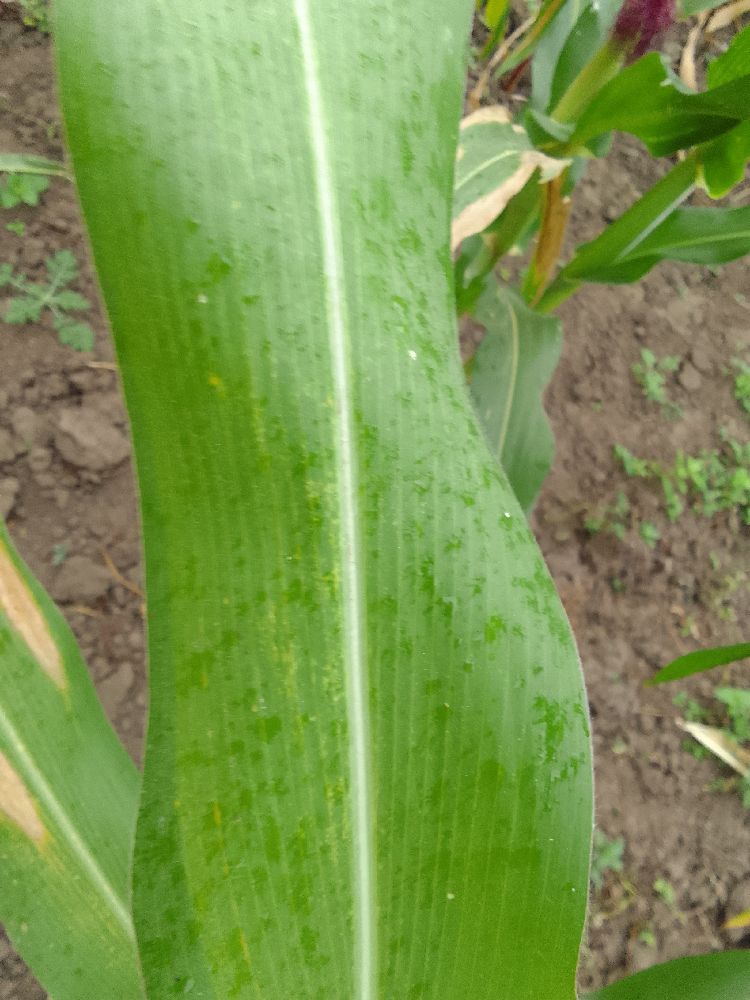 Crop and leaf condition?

maize, healthy
